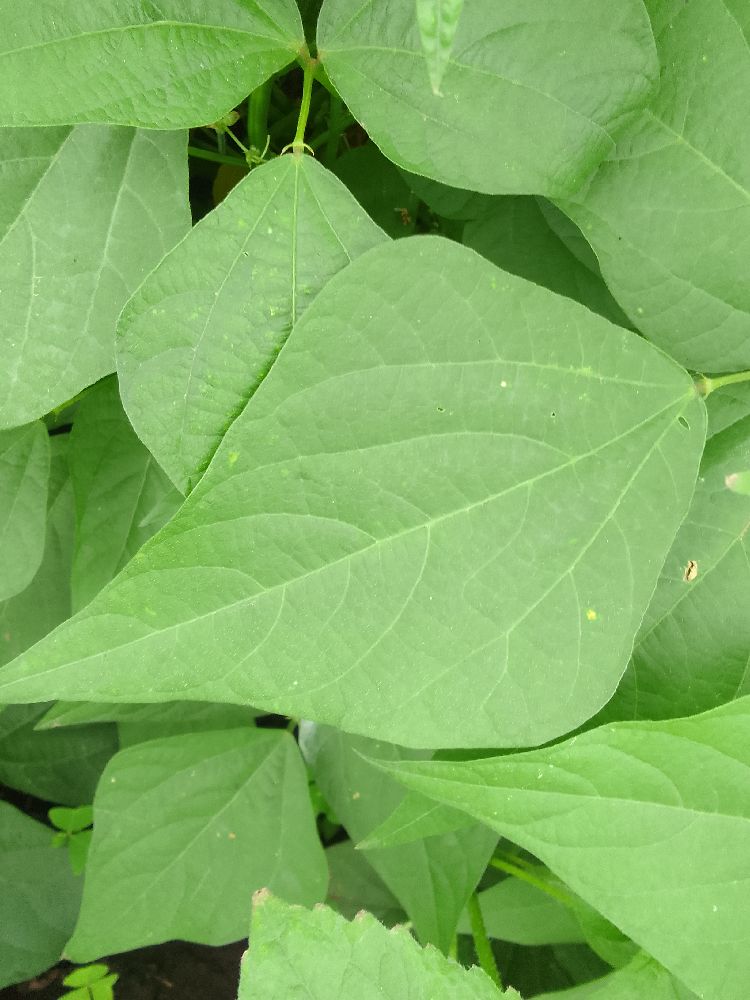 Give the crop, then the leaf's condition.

common bean, healthy
